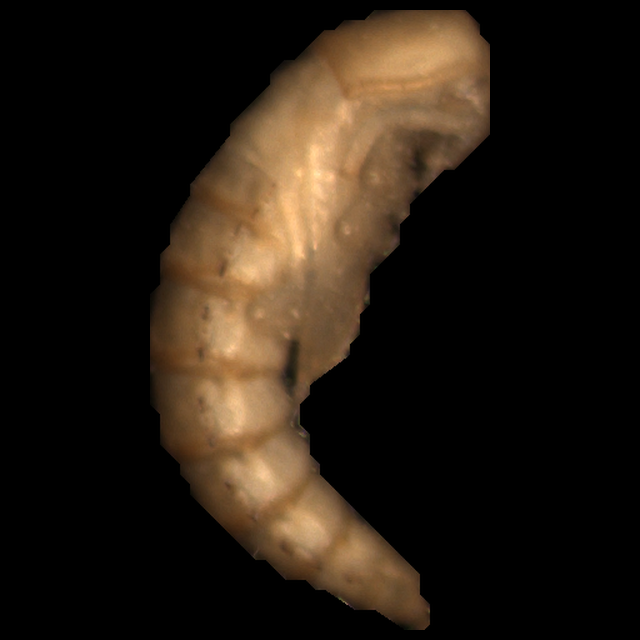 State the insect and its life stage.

mealworm pupa
